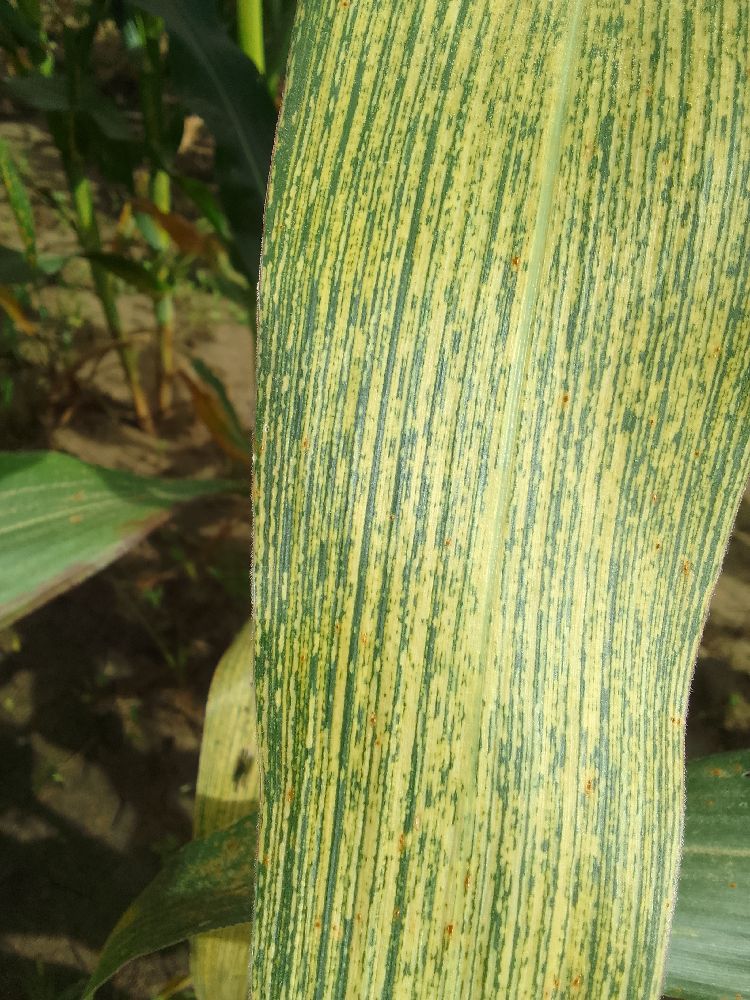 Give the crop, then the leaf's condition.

maize, maize streak virus
